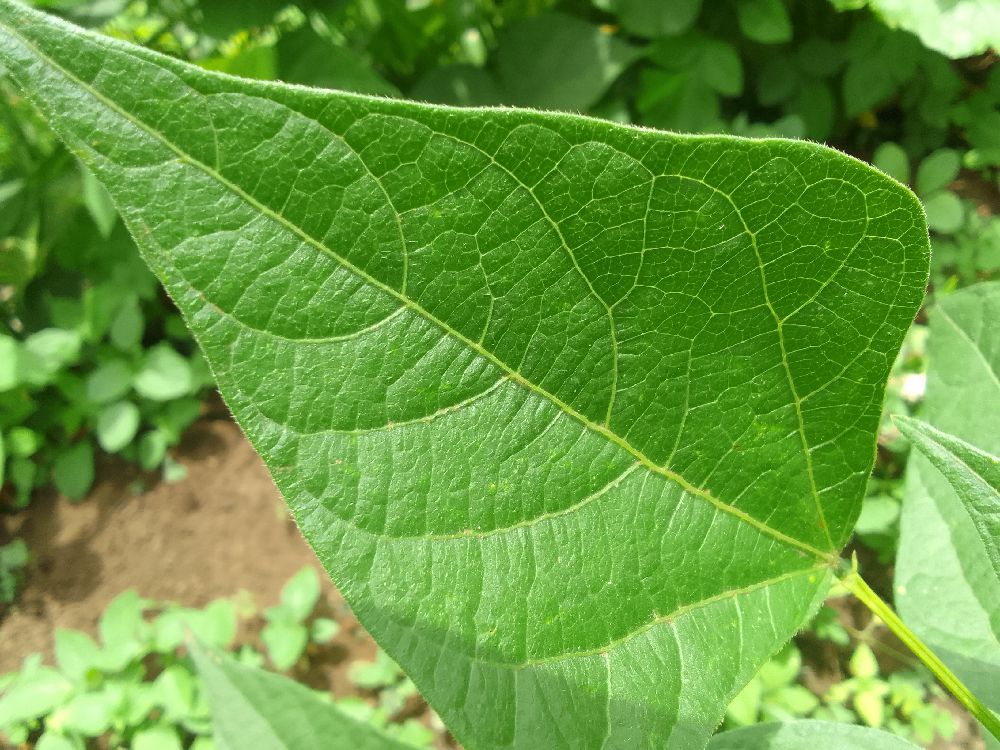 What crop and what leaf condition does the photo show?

common bean, healthy
